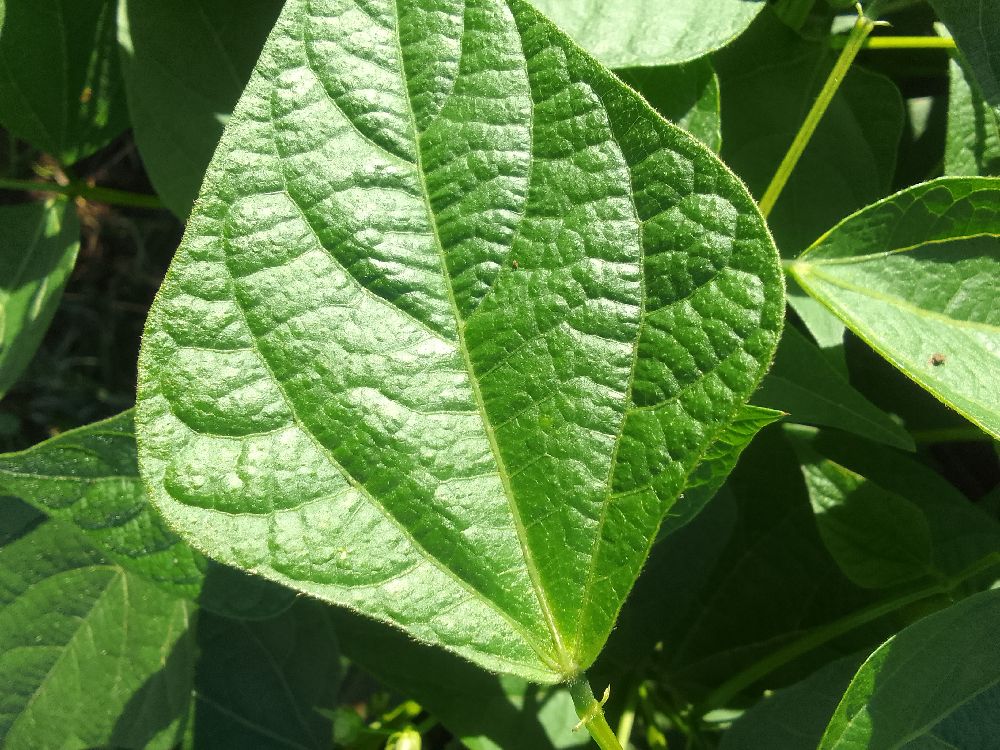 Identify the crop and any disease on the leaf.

common bean, healthy
